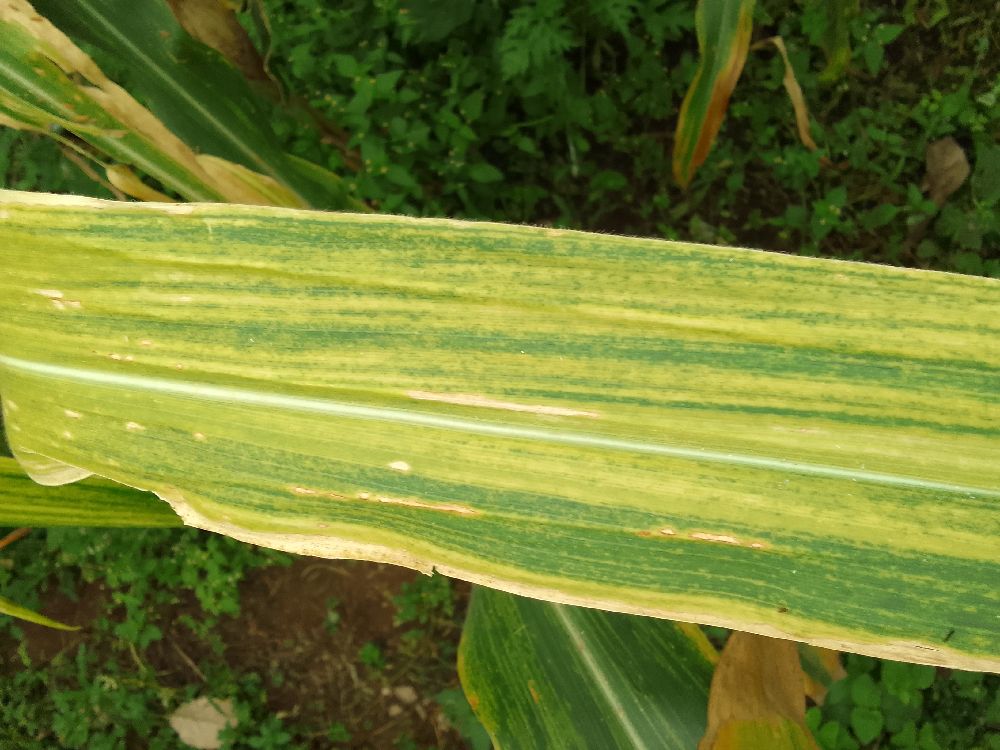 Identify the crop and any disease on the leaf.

maize, maize lethal necrosis
